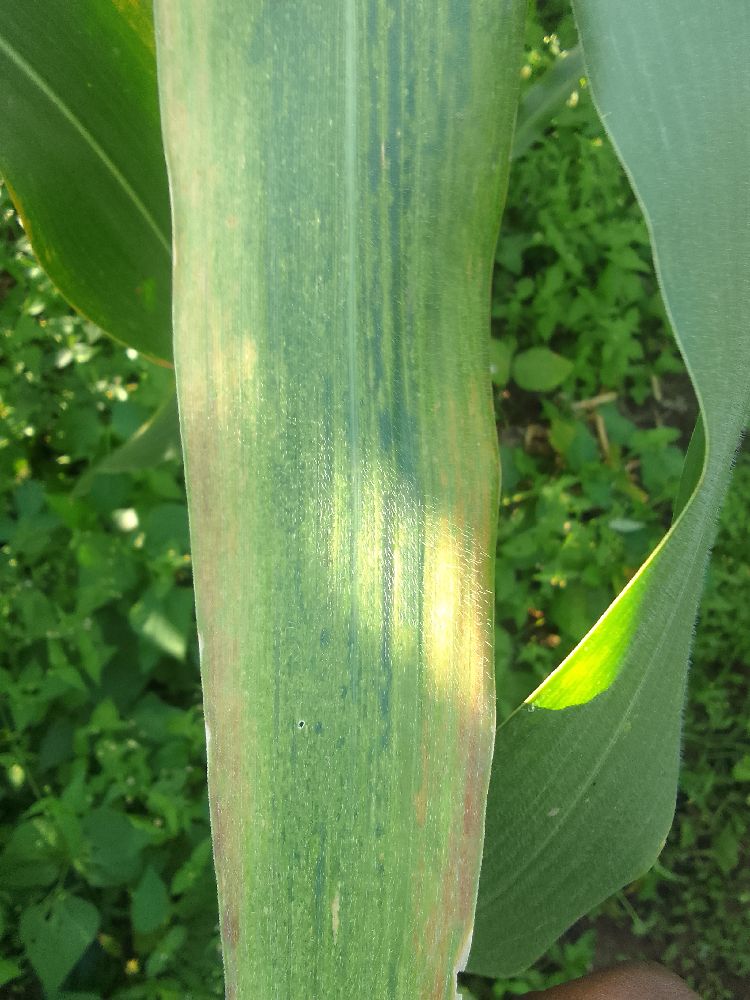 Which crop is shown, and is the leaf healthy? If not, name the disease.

maize, maize lethal necrosis
